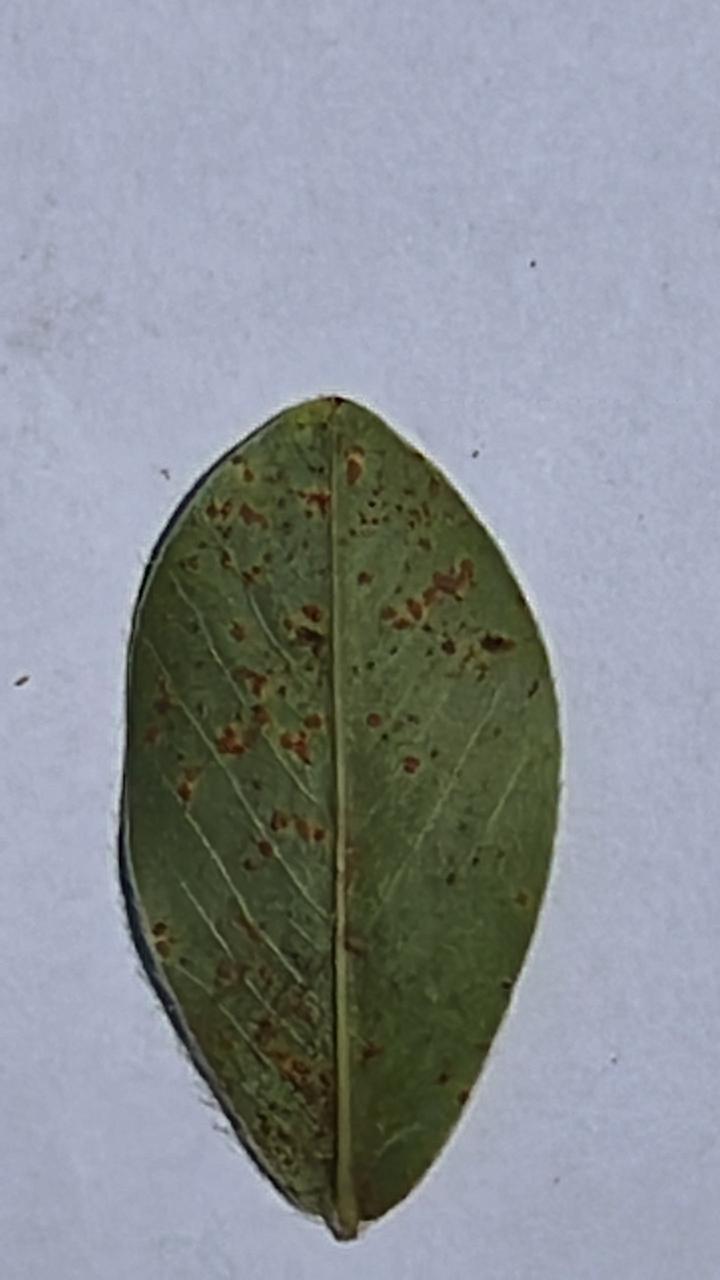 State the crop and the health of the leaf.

peanut, puccinia arachidis
